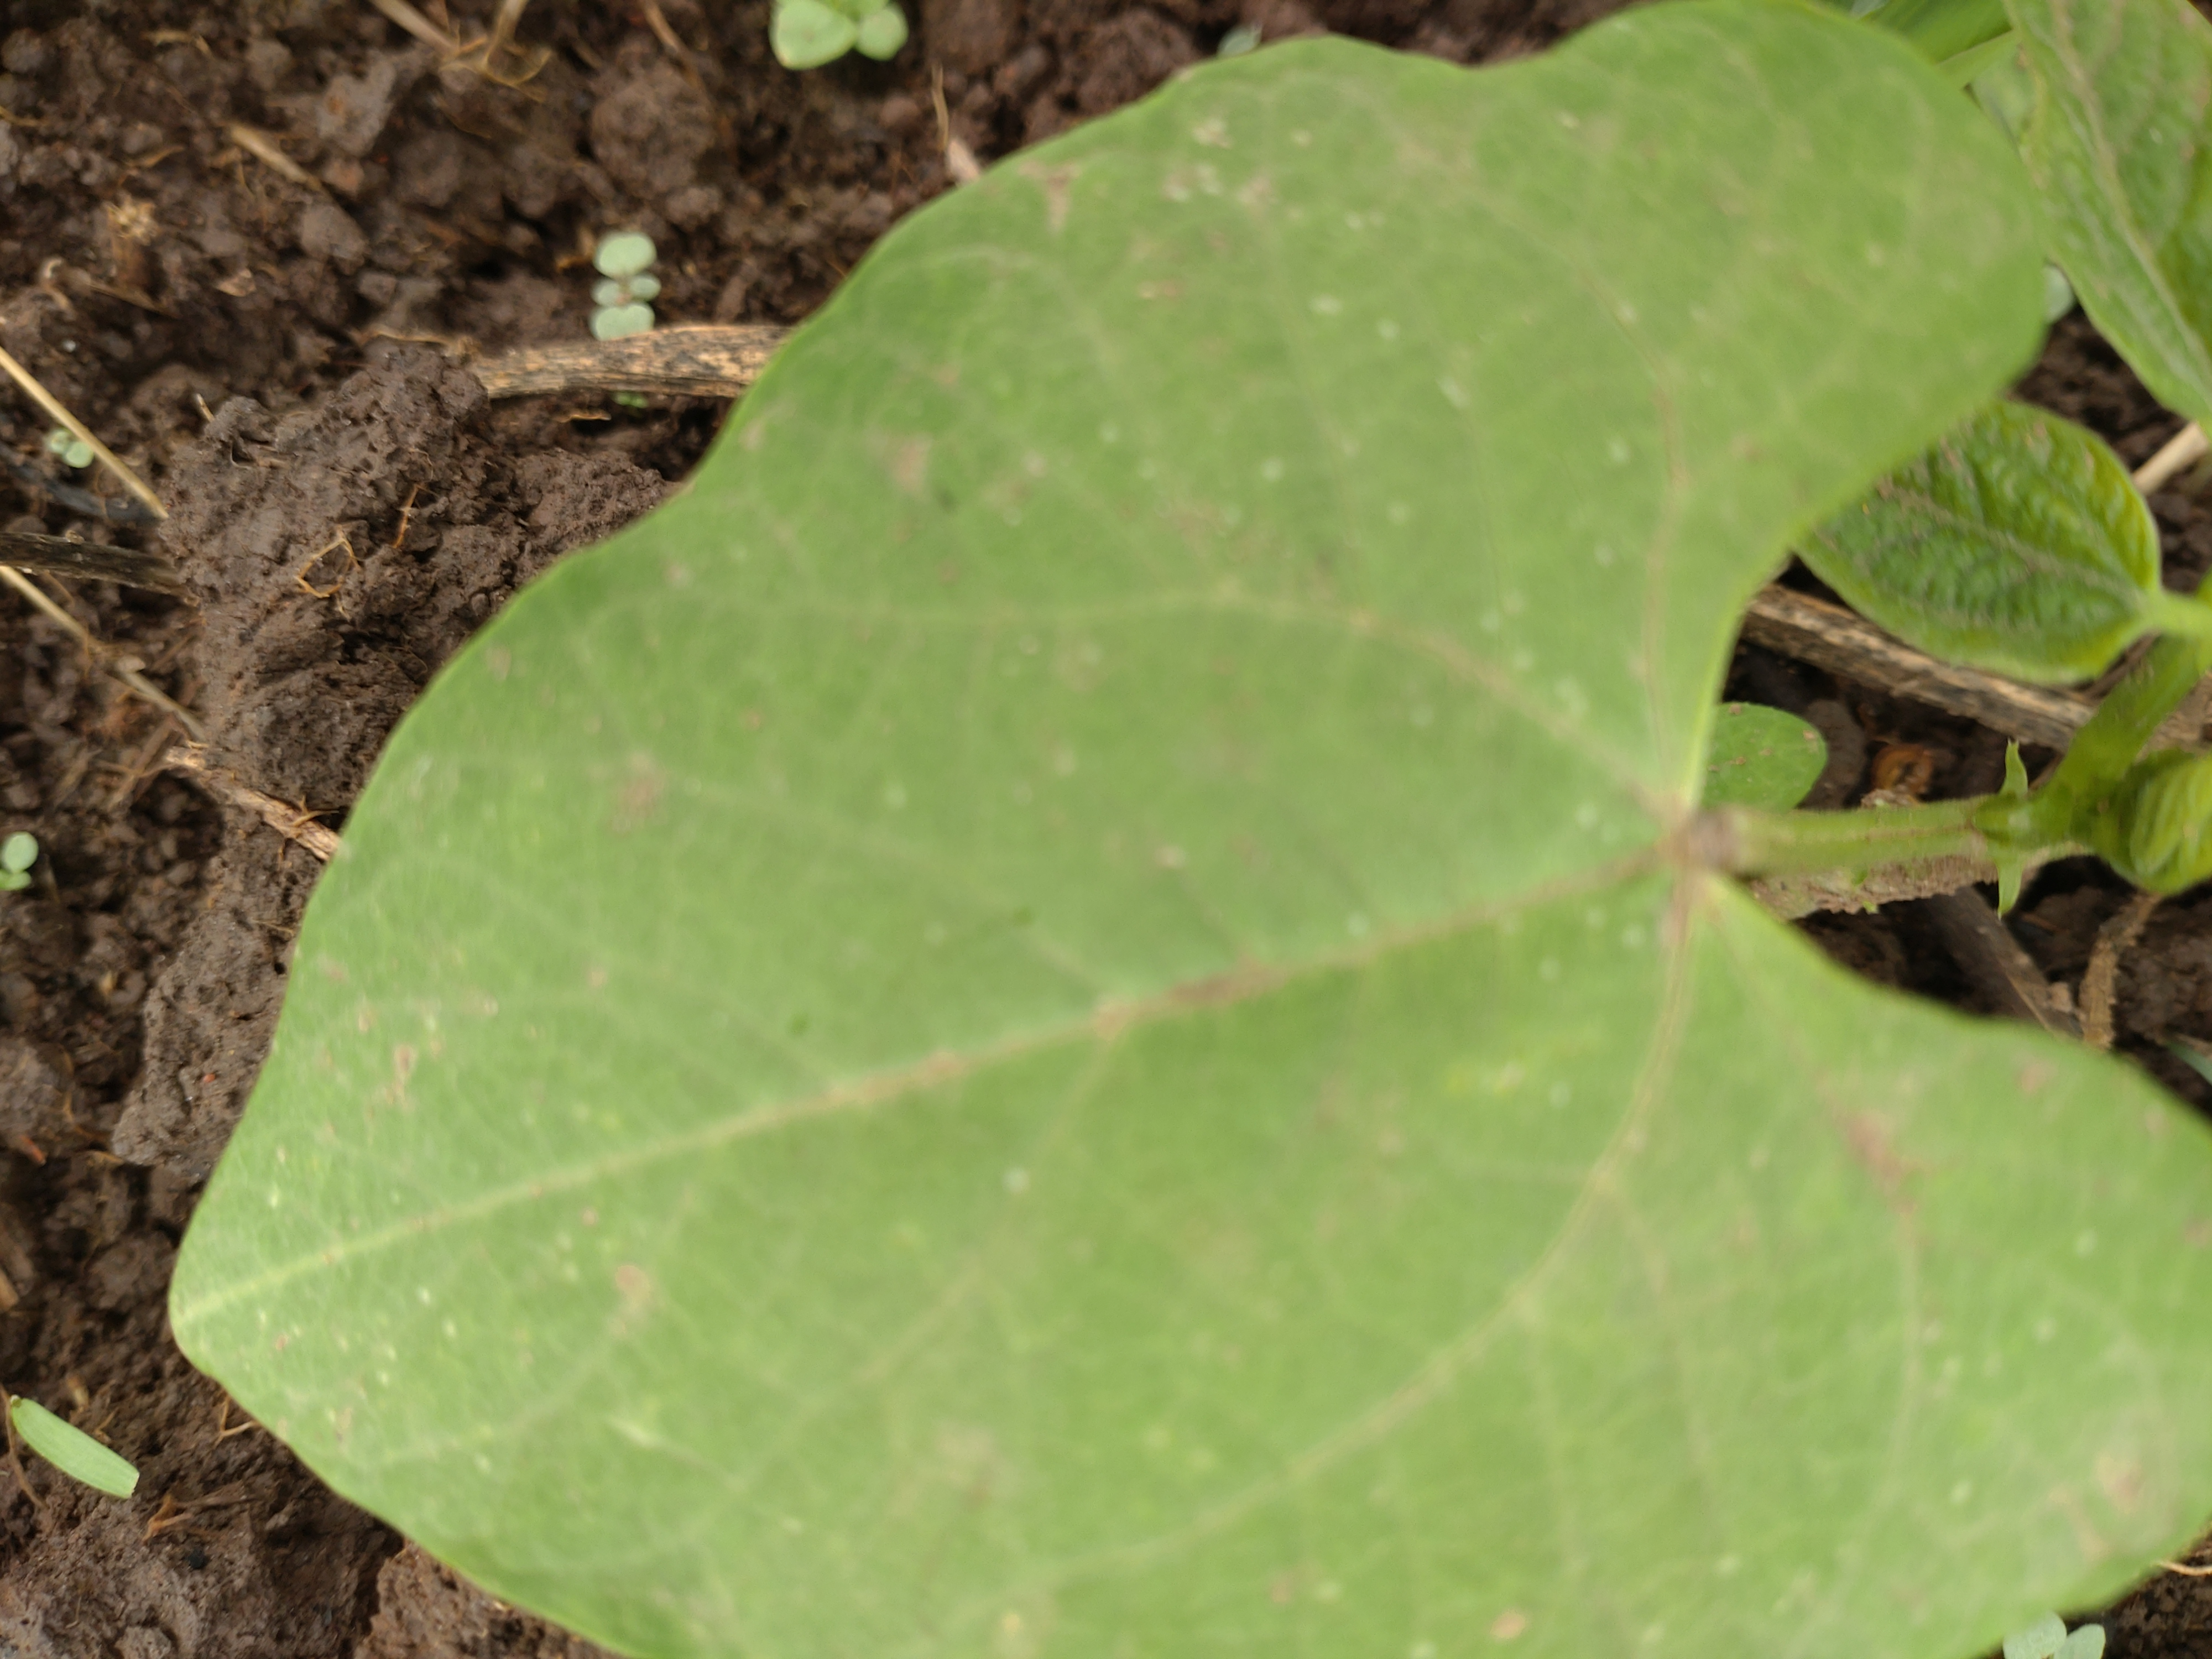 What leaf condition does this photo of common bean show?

healthy
